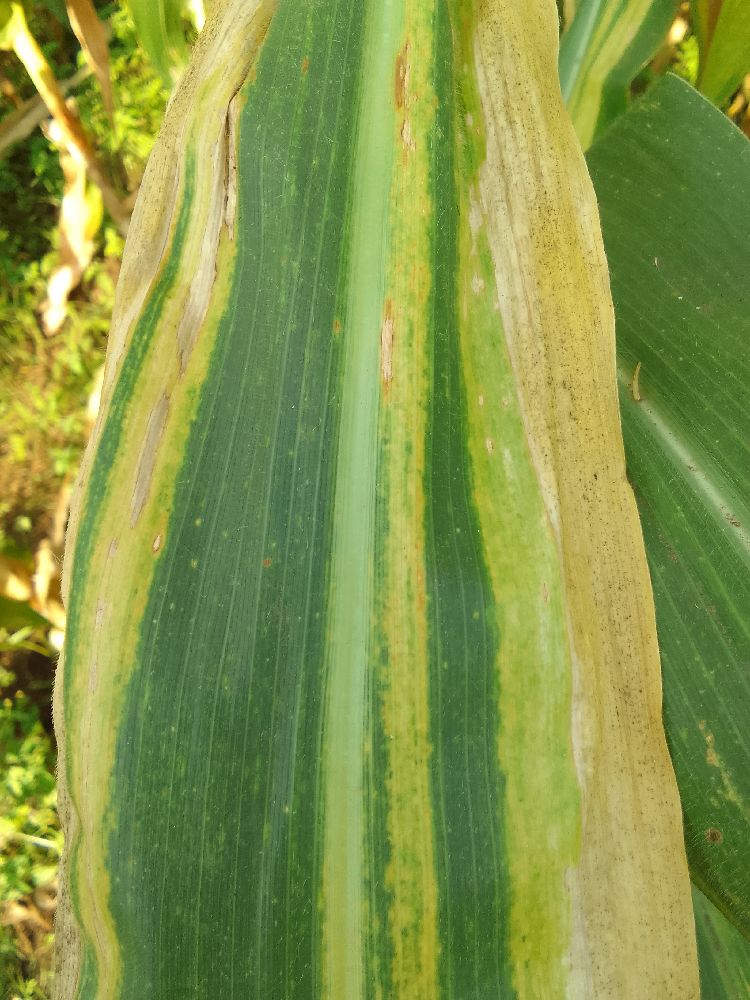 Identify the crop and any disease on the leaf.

maize, maize lethal necrosis
